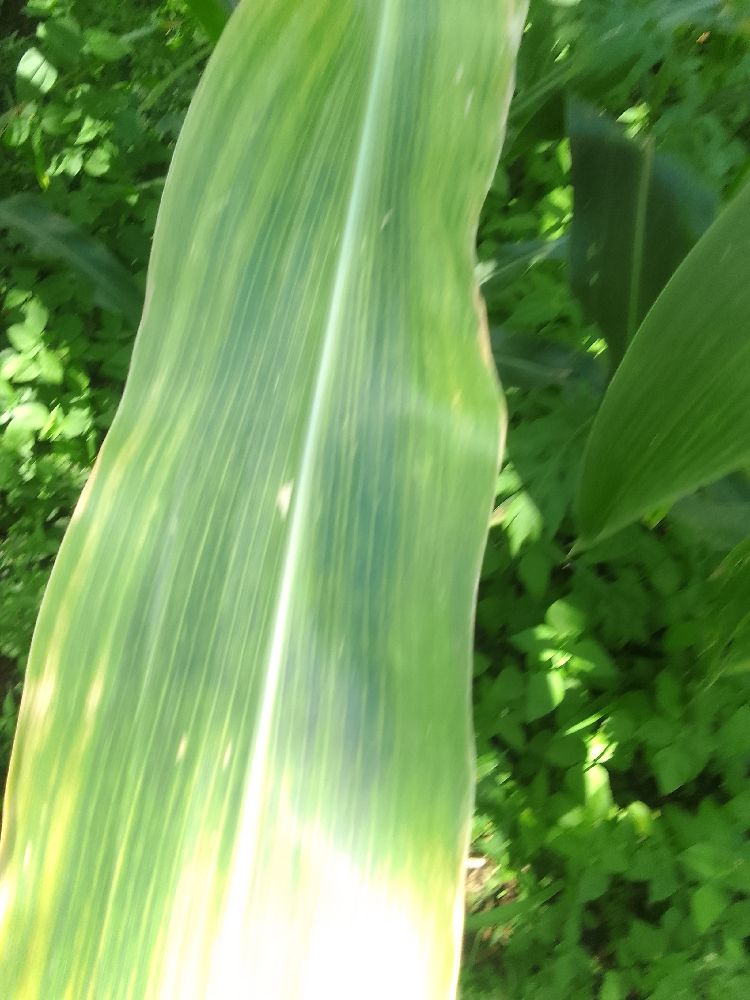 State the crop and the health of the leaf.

maize, maize lethal necrosis
